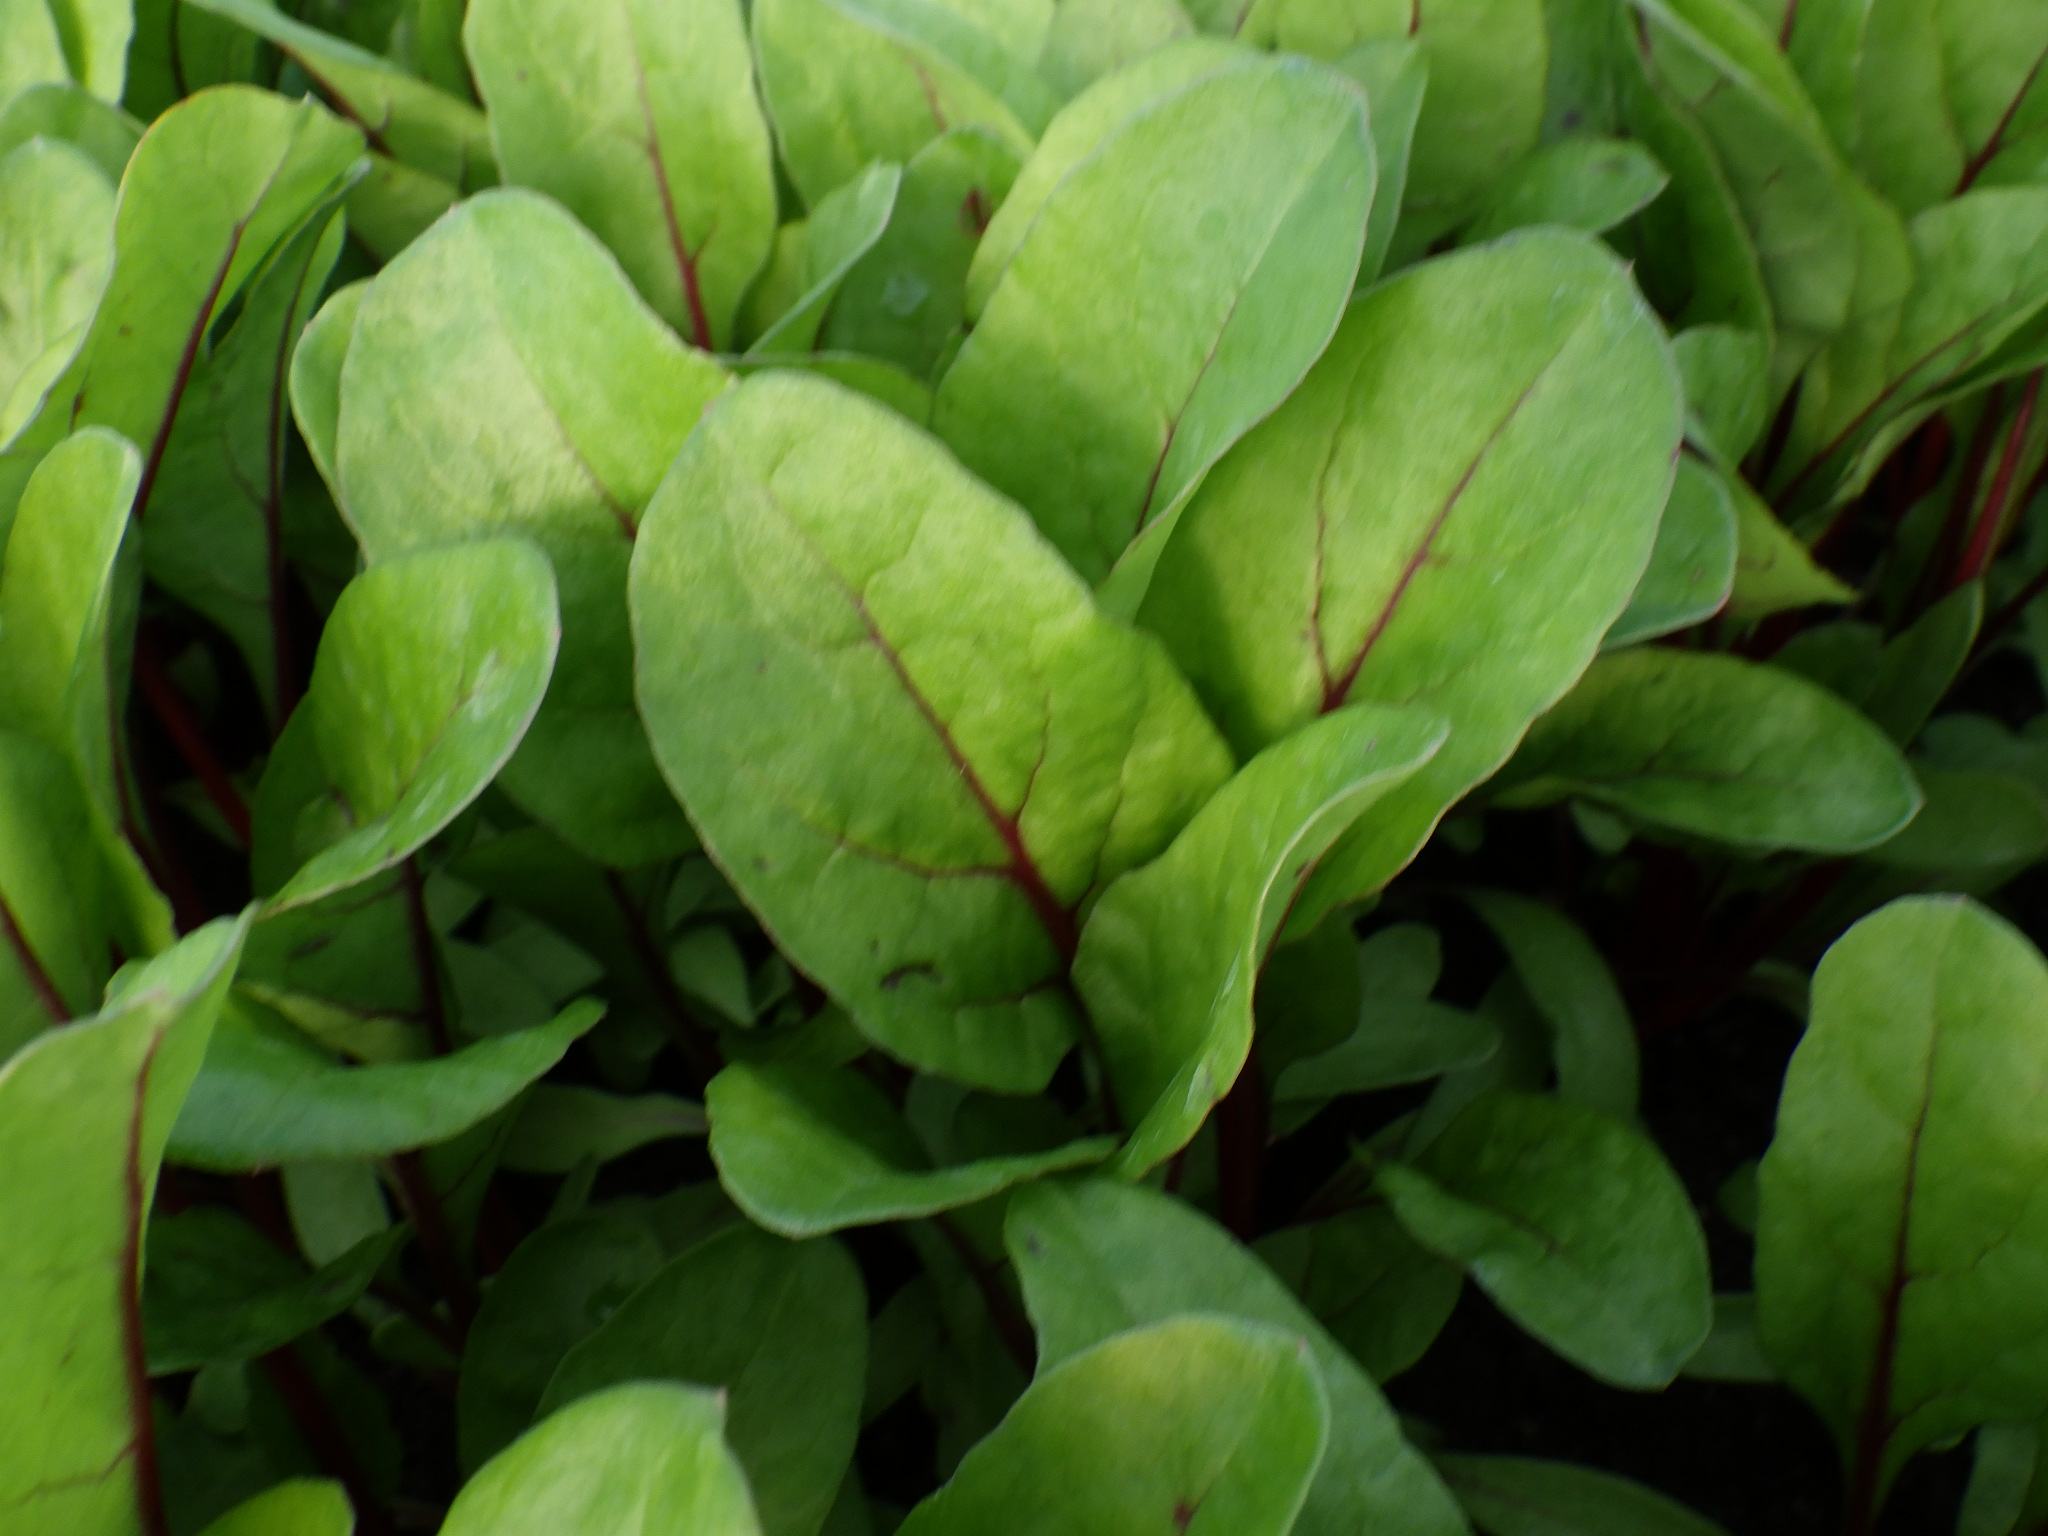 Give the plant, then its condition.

chard, healthy
